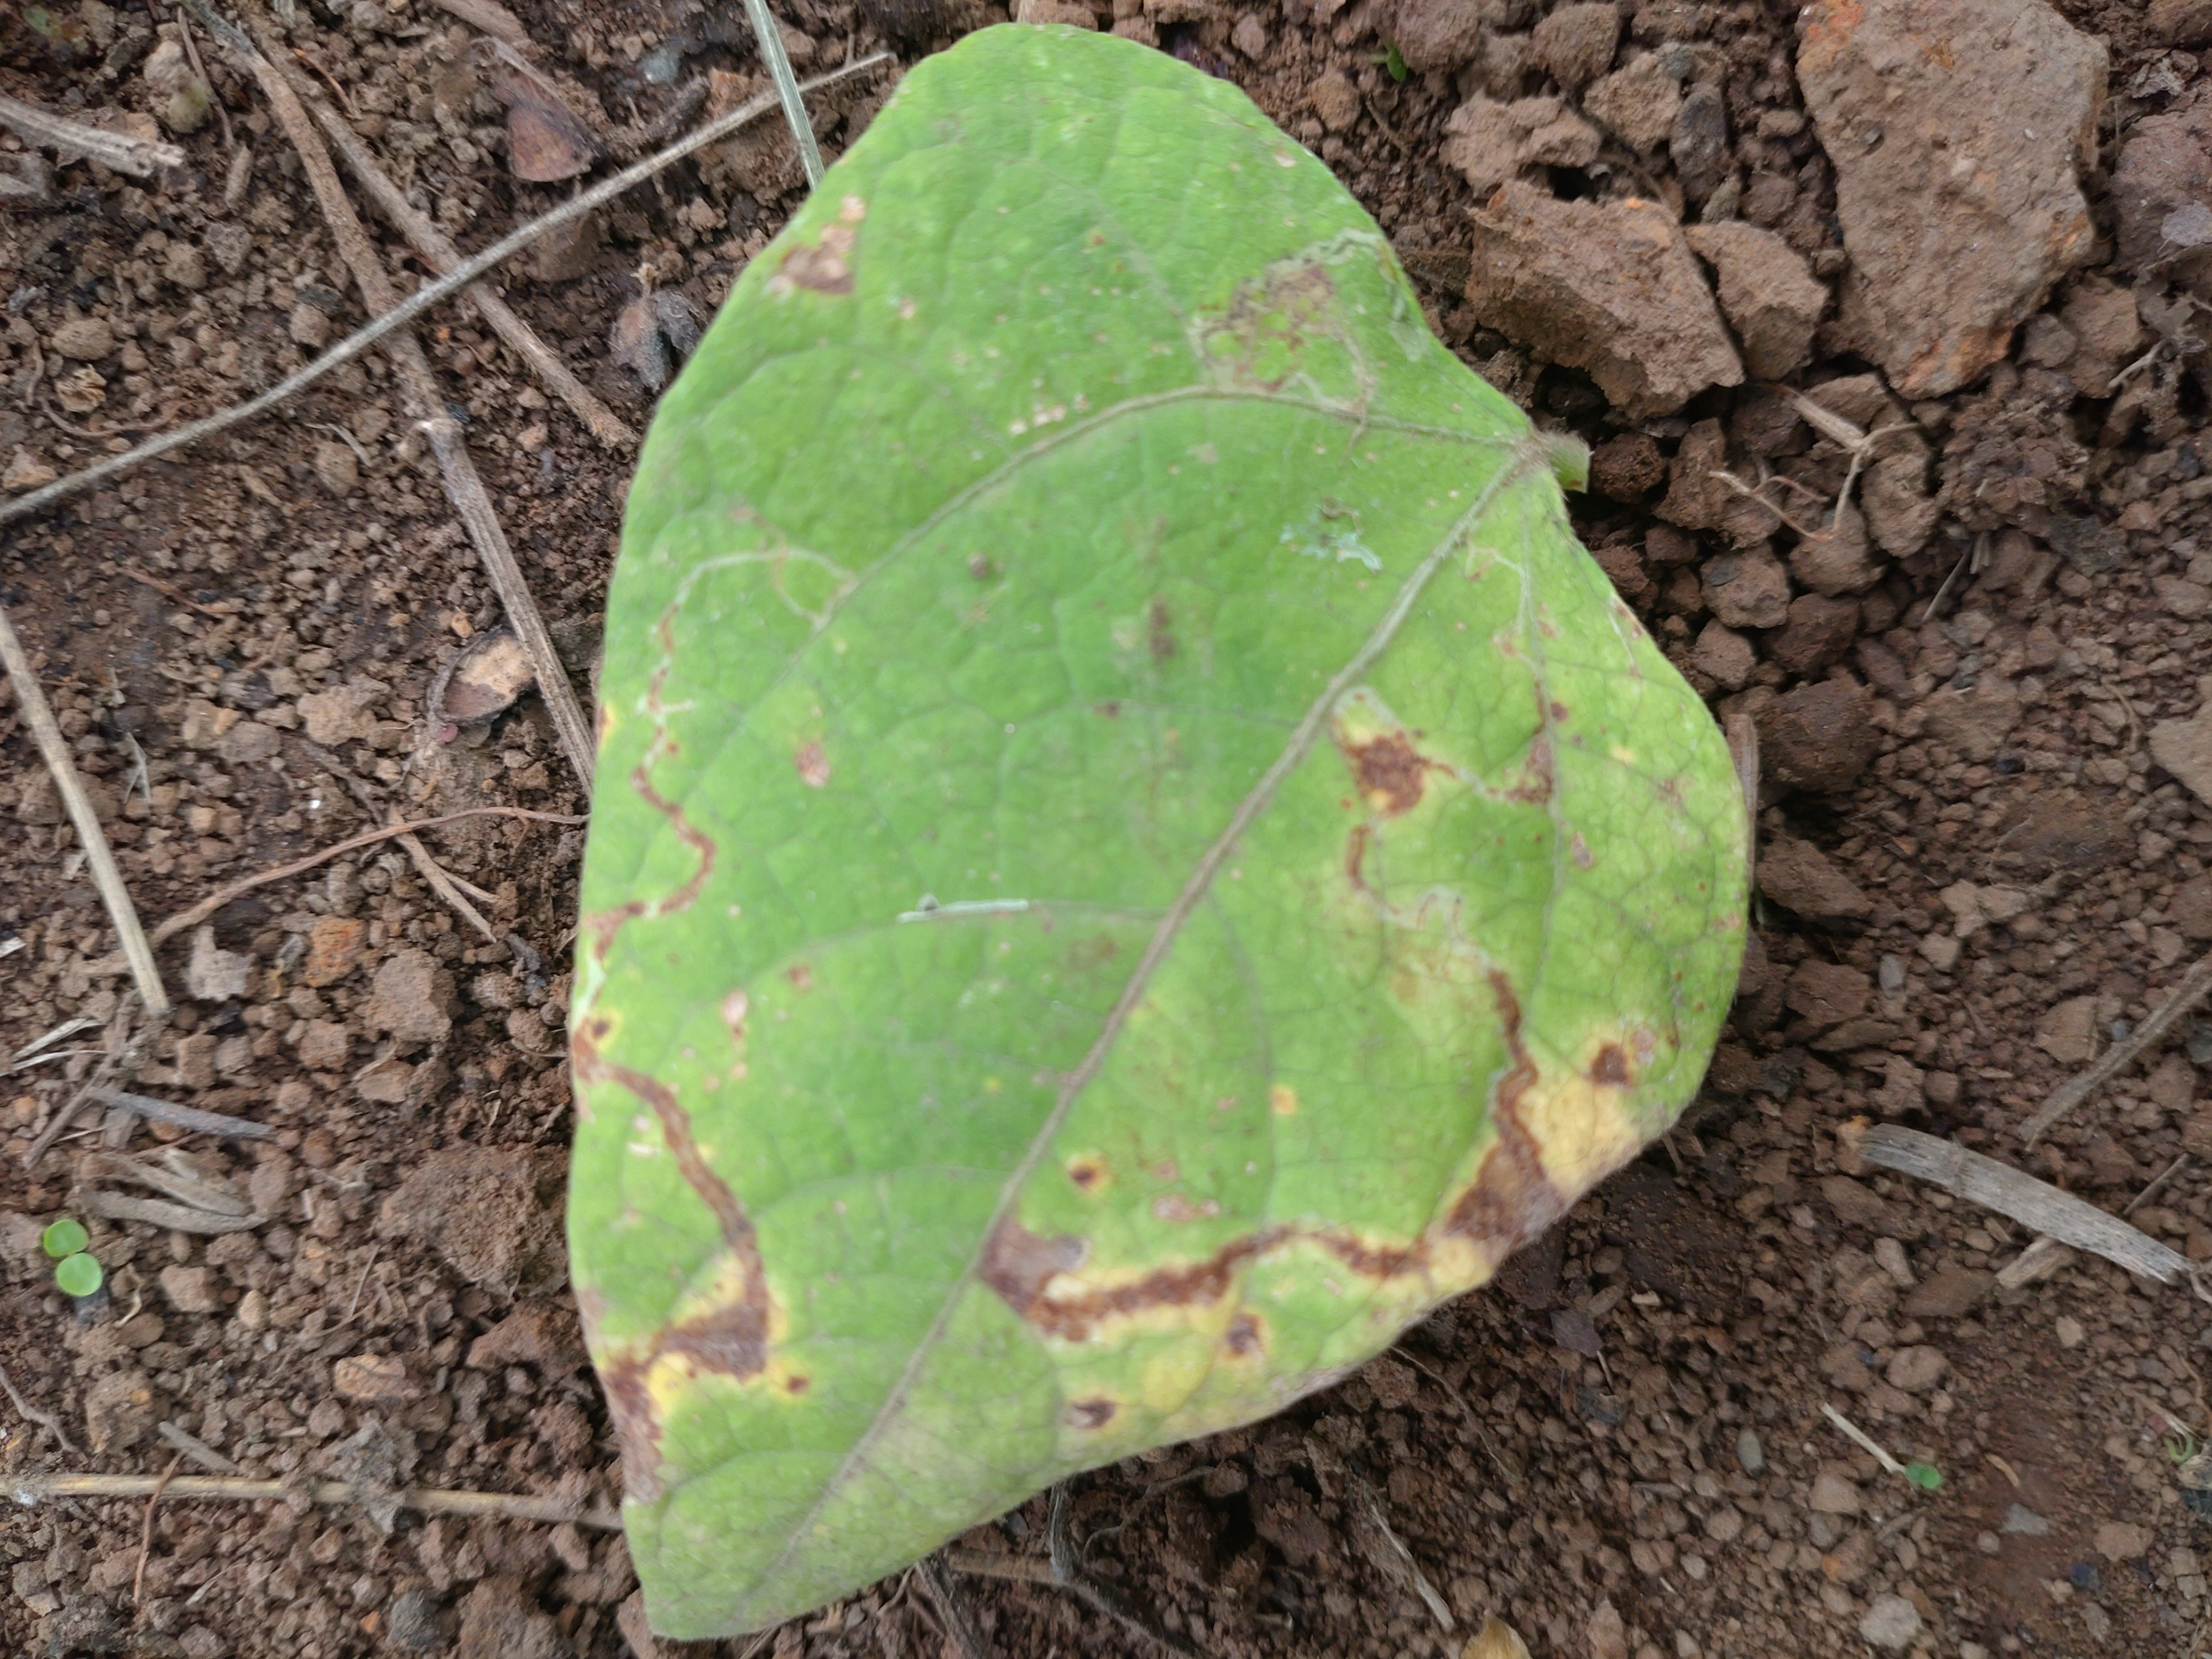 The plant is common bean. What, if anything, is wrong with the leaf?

rust
